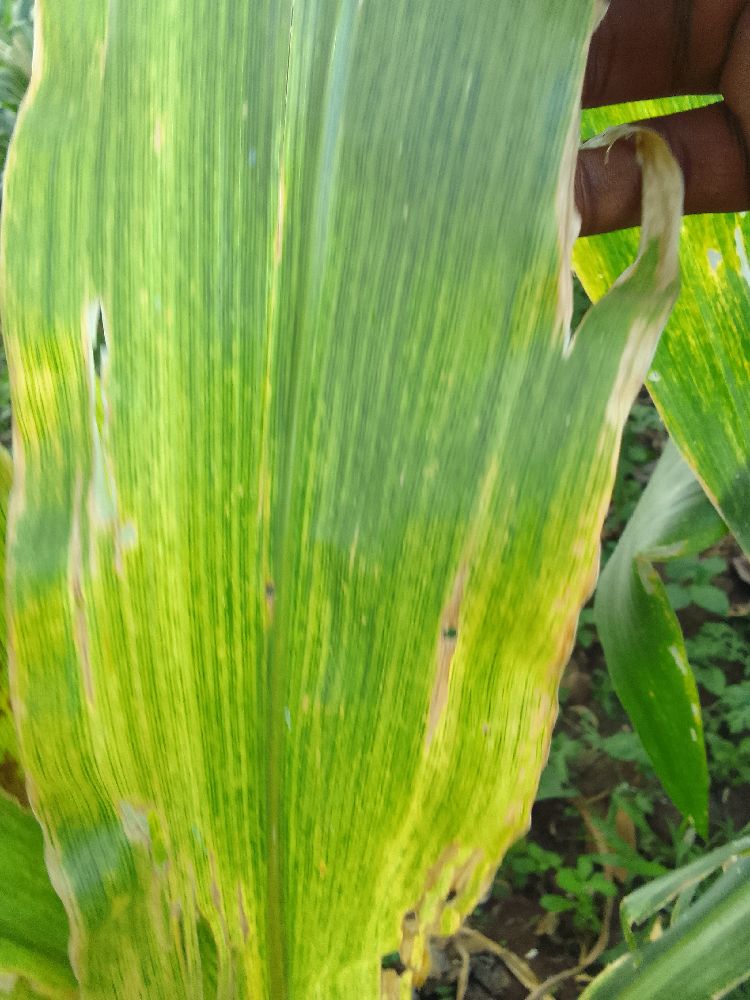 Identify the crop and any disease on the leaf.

maize, maize lethal necrosis
